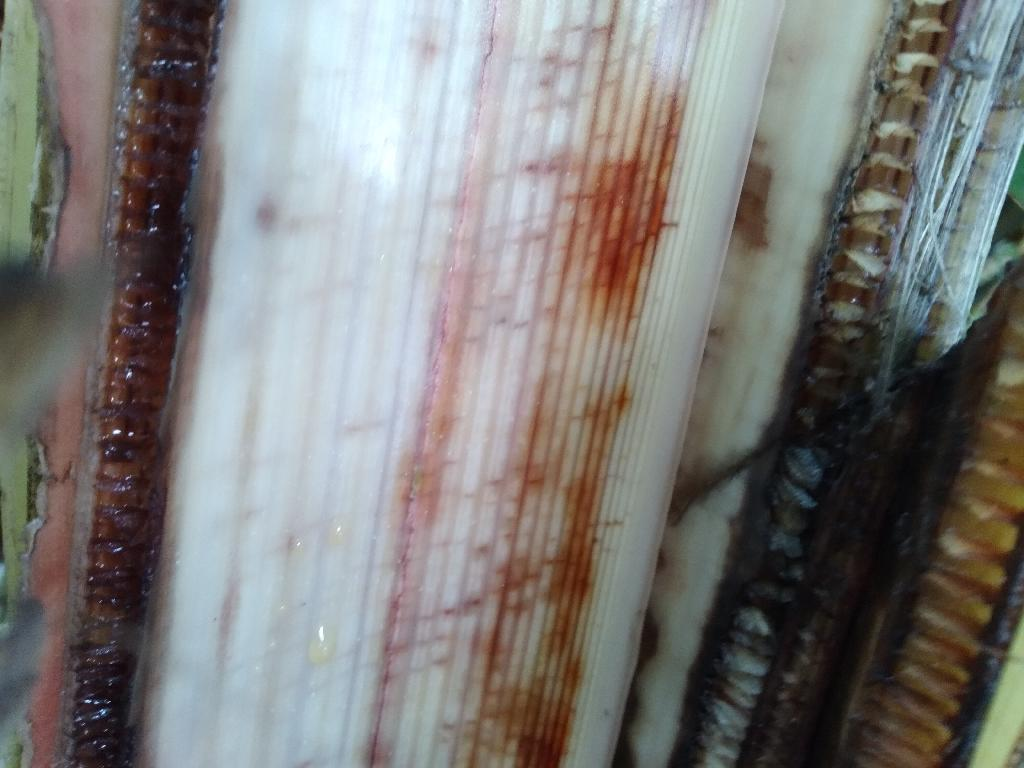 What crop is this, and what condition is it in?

banana, fusarium wilt race 1
